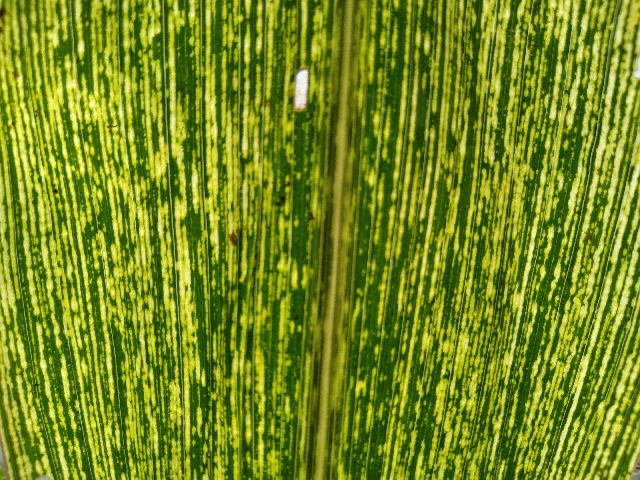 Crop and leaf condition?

maize, maize streak virus
